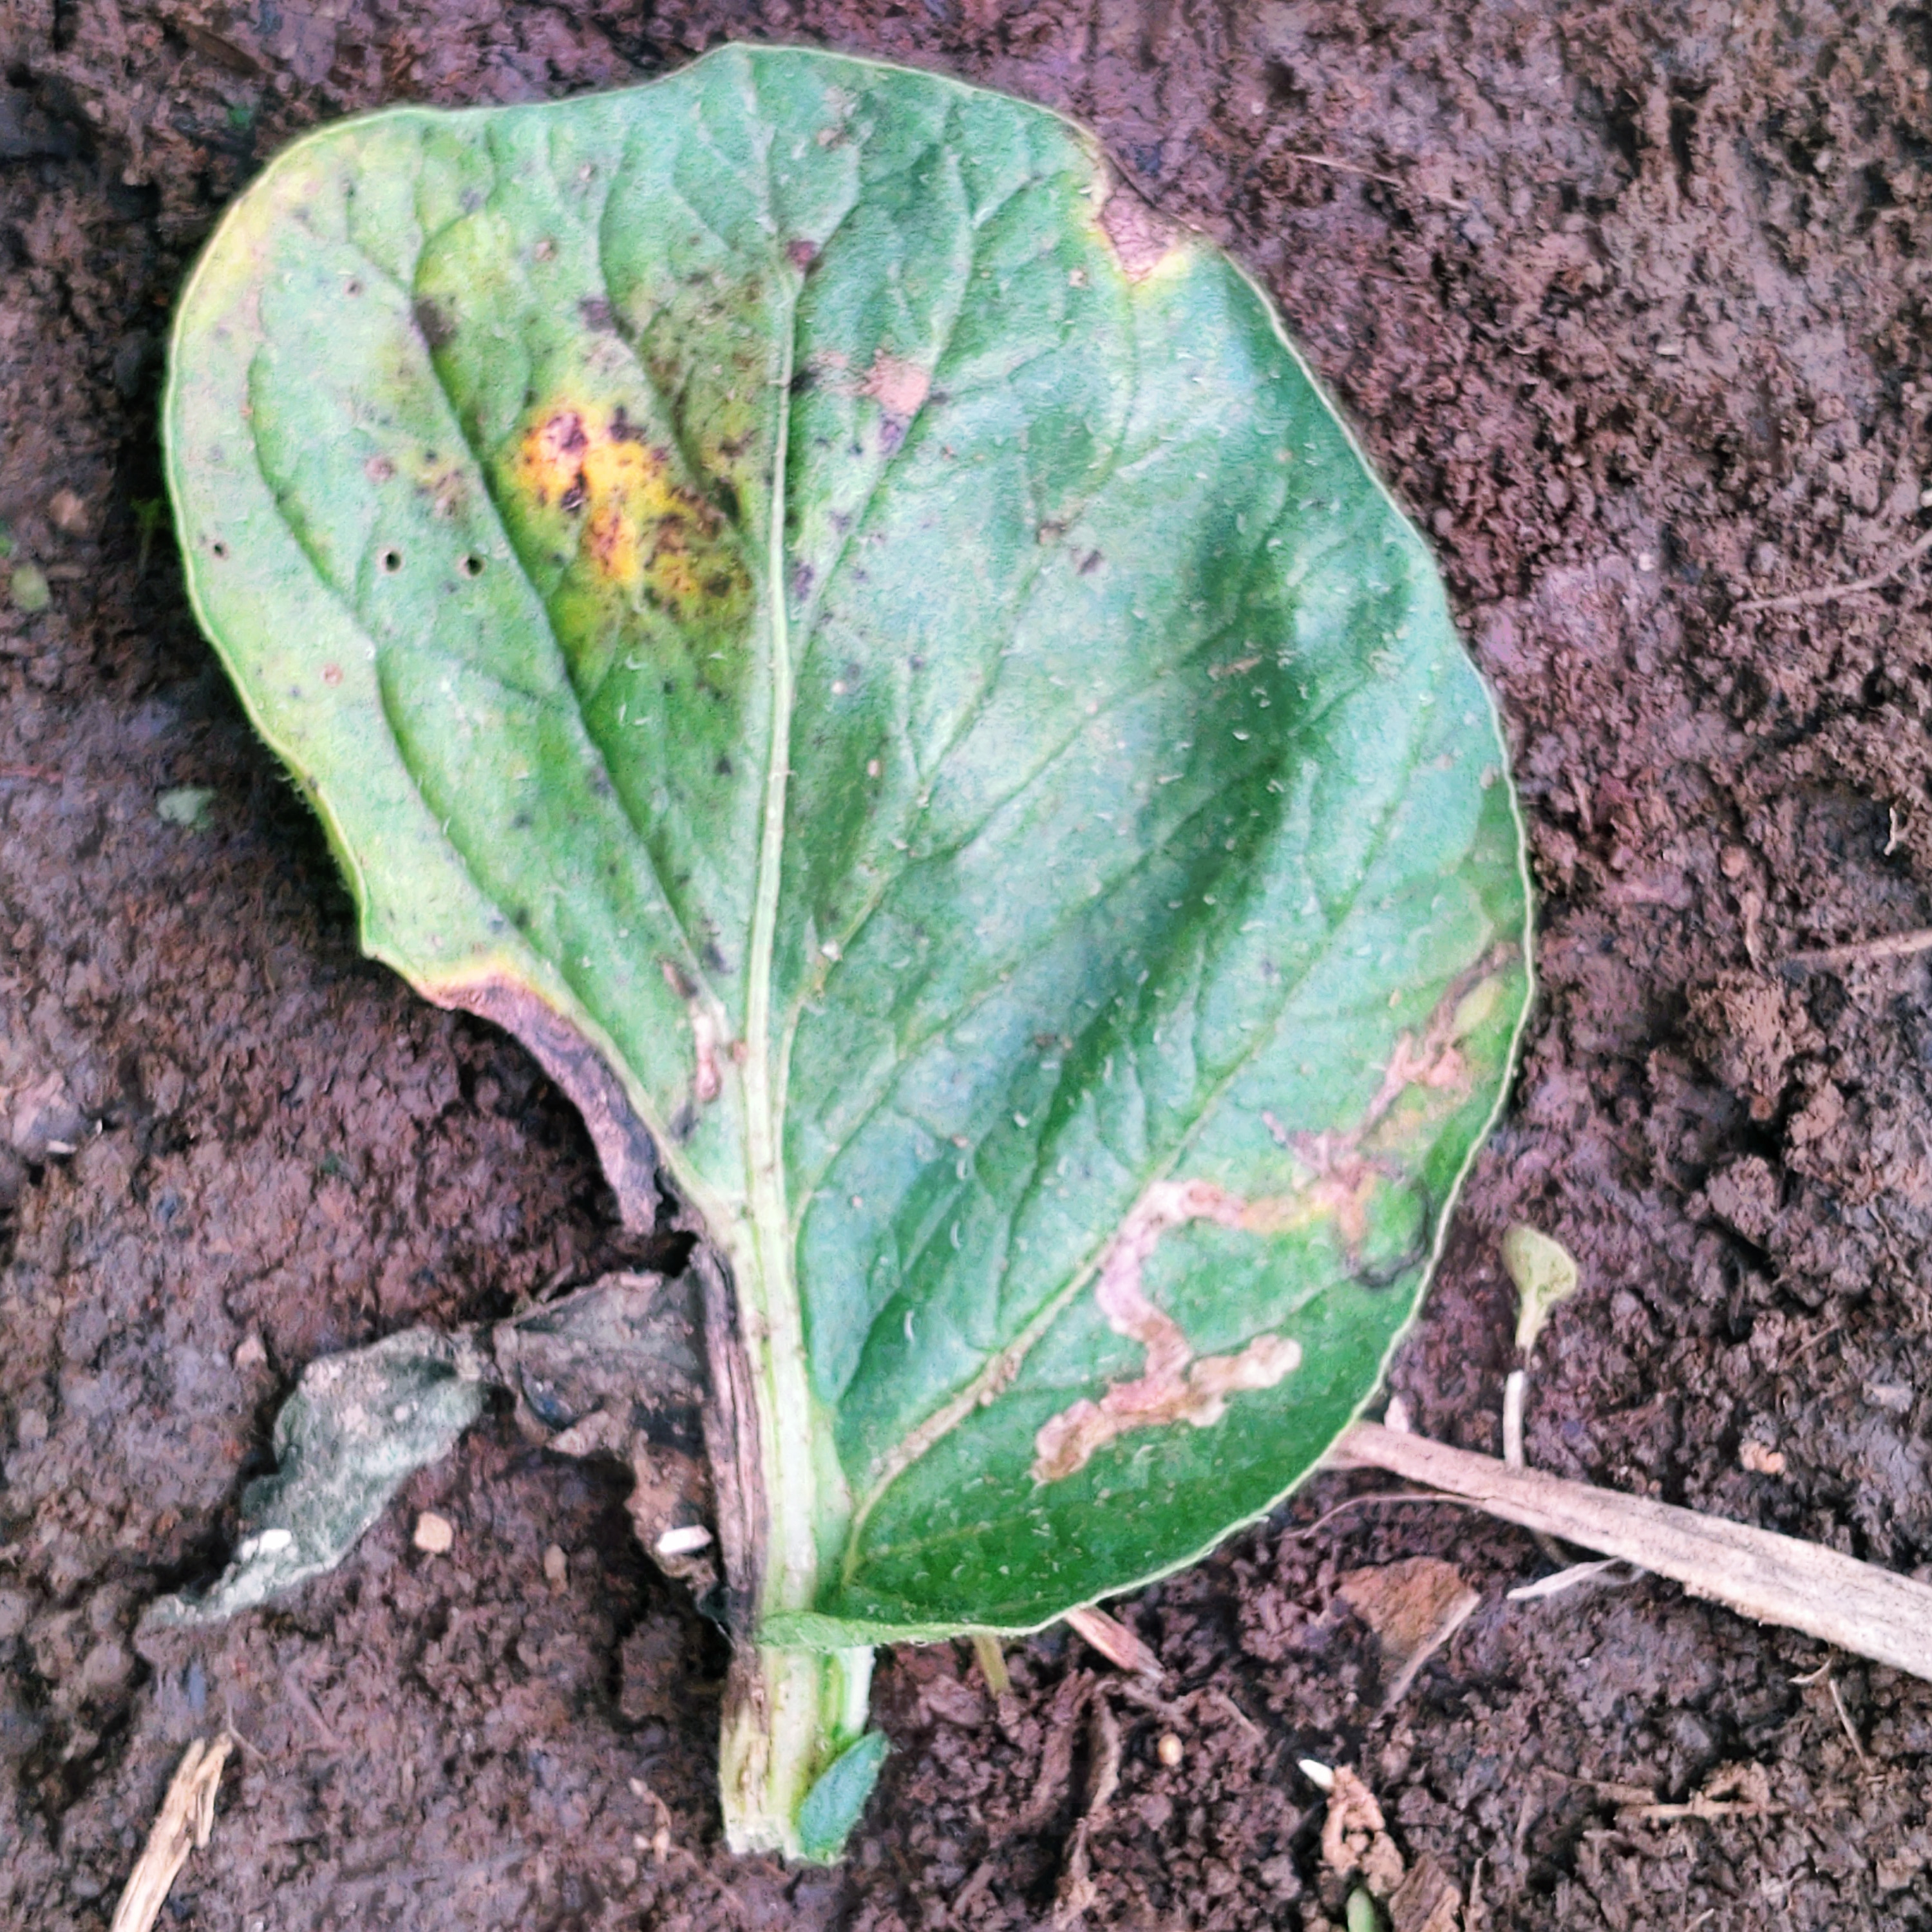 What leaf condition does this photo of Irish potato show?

late blight
